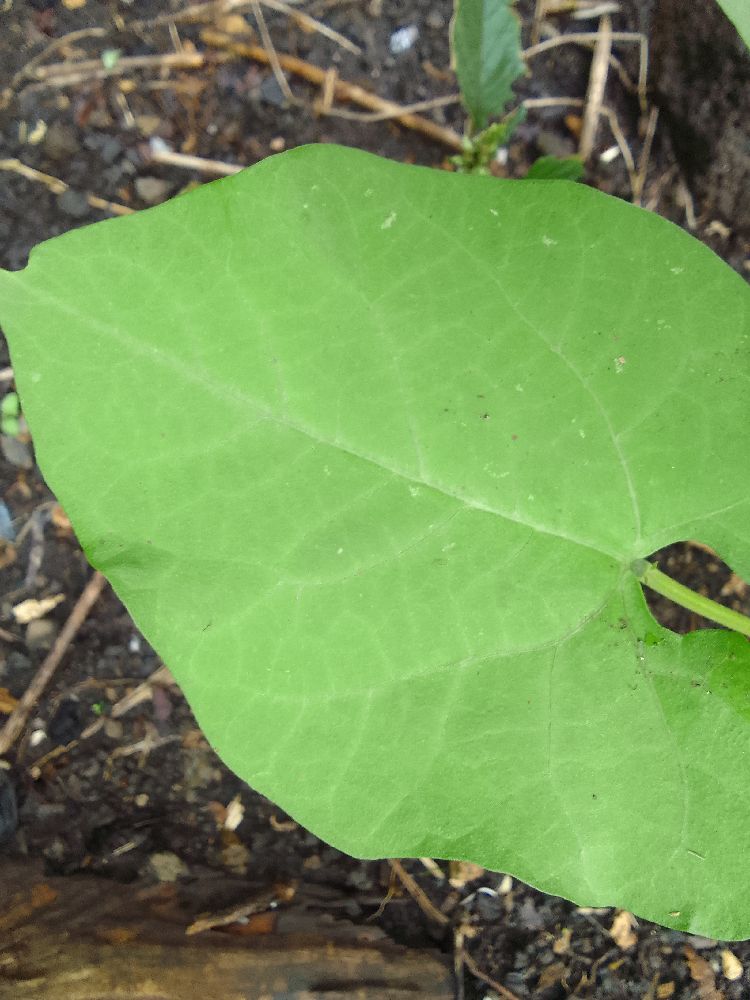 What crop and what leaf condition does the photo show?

common bean, healthy
